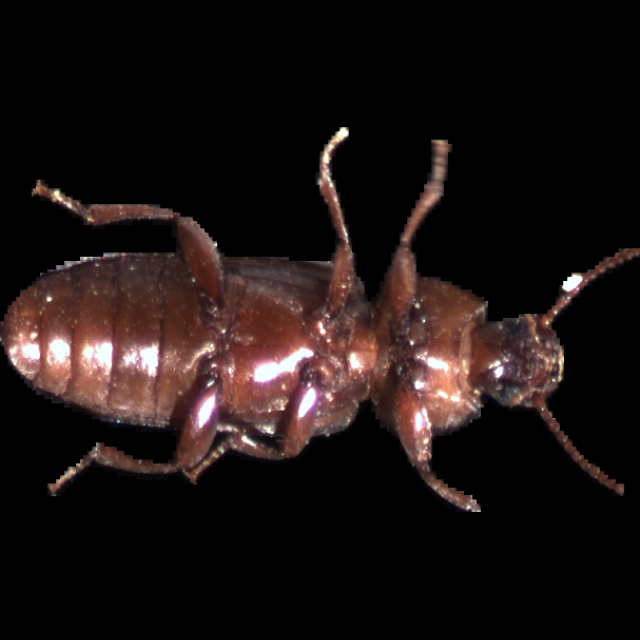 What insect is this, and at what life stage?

mealworm beetle
